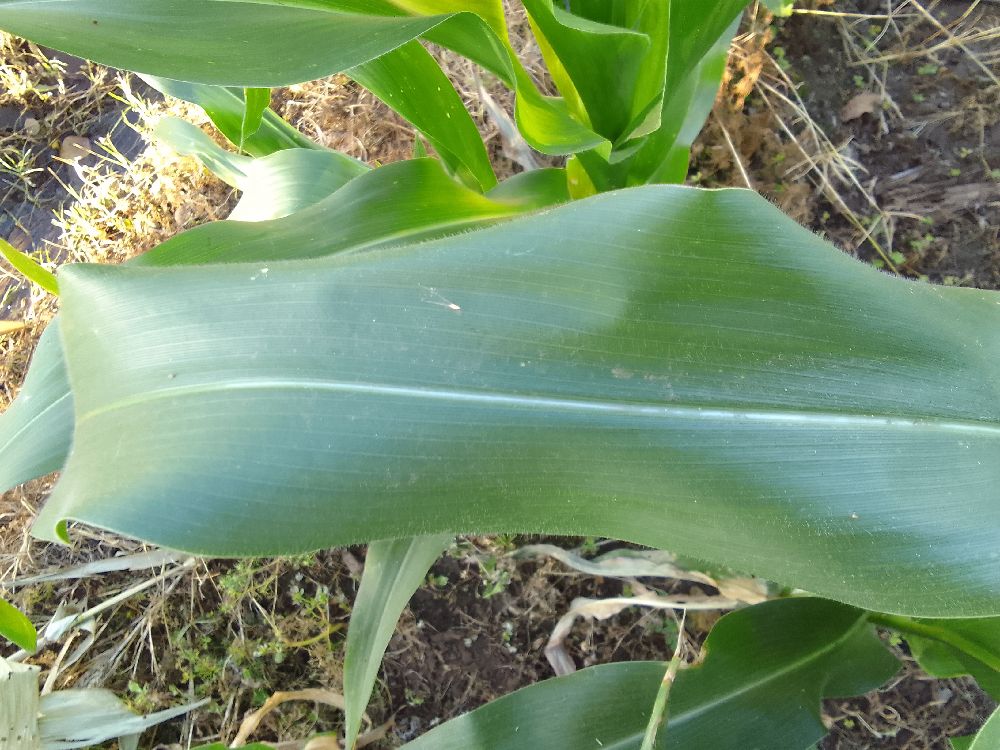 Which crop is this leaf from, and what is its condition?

maize, healthy
